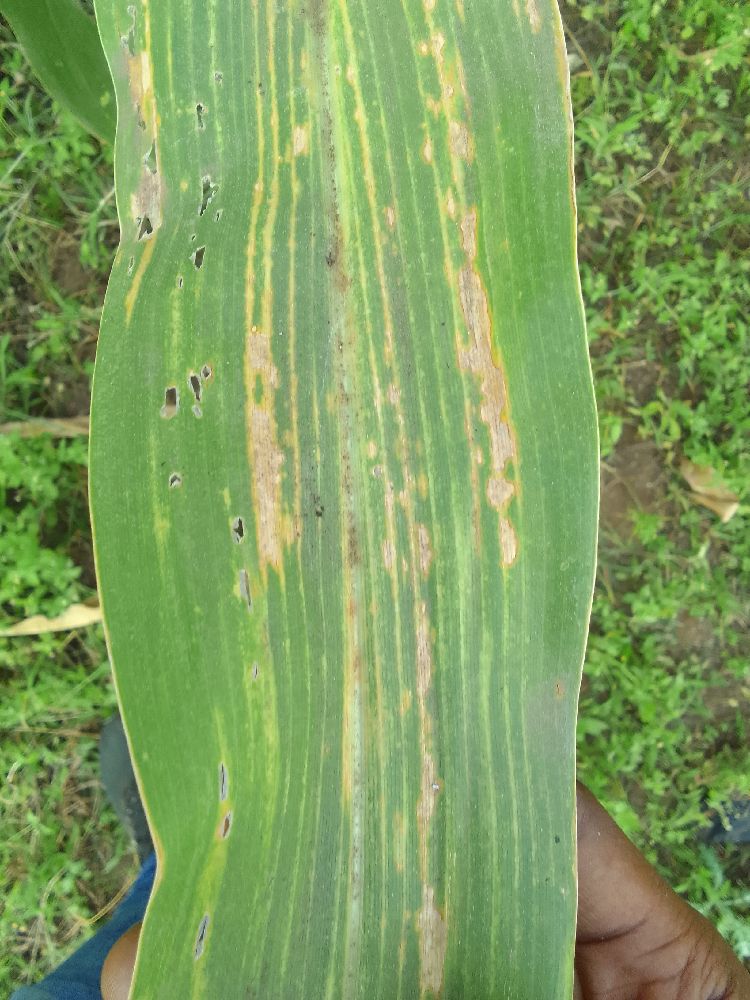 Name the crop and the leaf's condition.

maize, maize lethal necrosis
